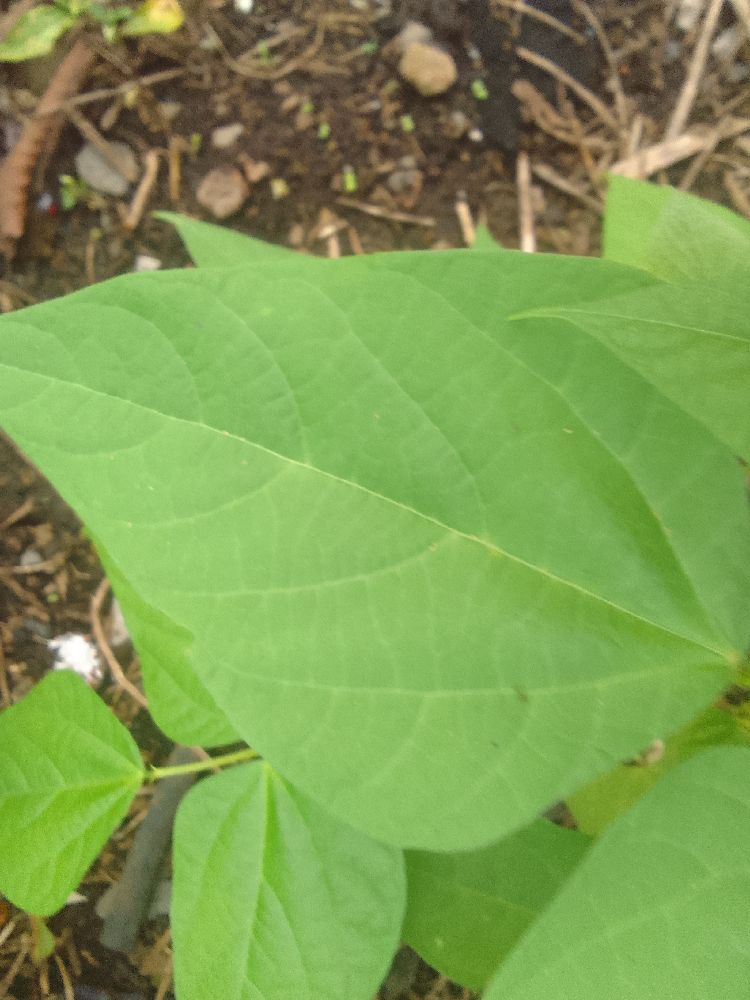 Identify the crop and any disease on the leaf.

common bean, healthy
